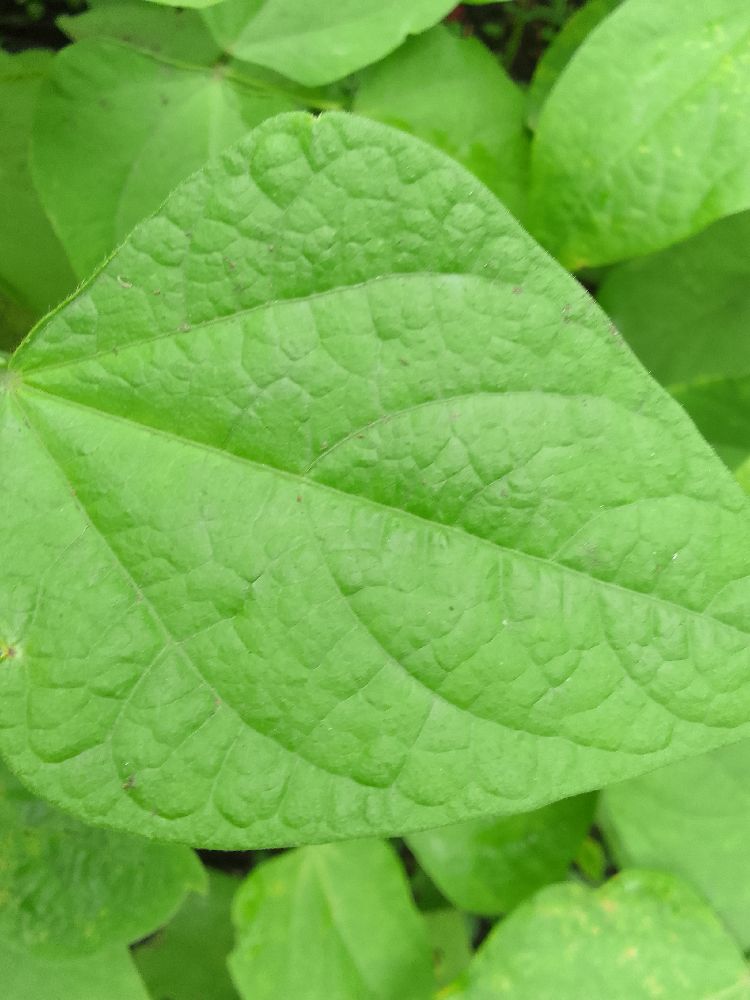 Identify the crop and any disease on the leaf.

common bean, healthy
